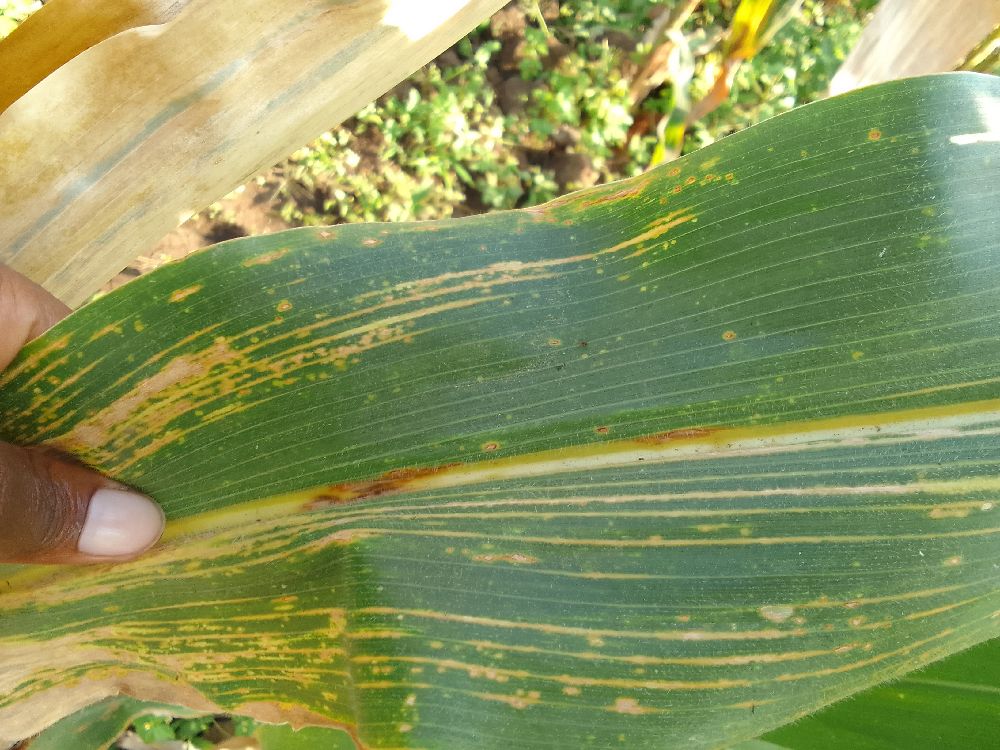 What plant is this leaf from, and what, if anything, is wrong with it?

maize, maize lethal necrosis
